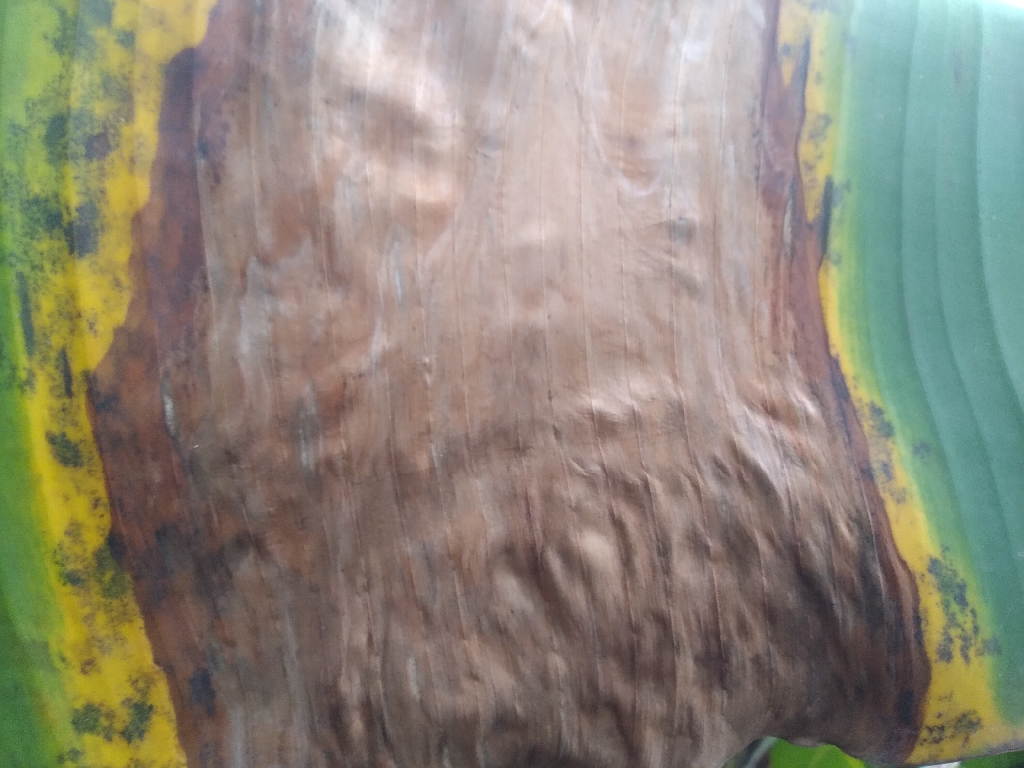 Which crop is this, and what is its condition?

banana, black sigatoka
